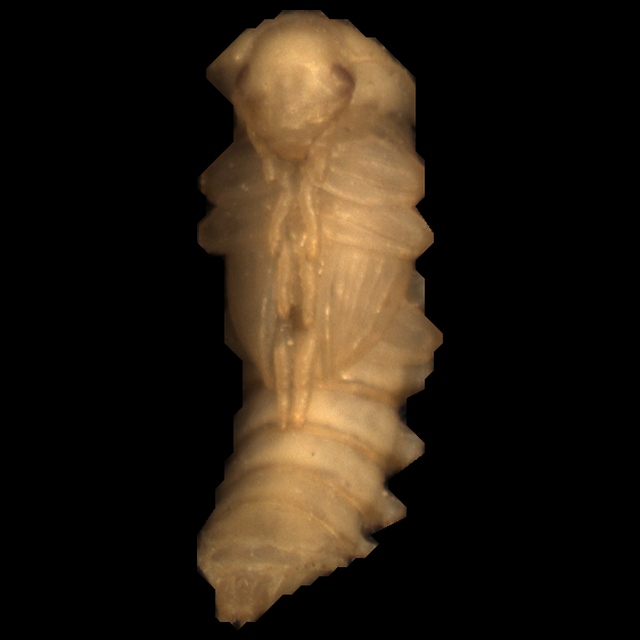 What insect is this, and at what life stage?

mealworm pupa
